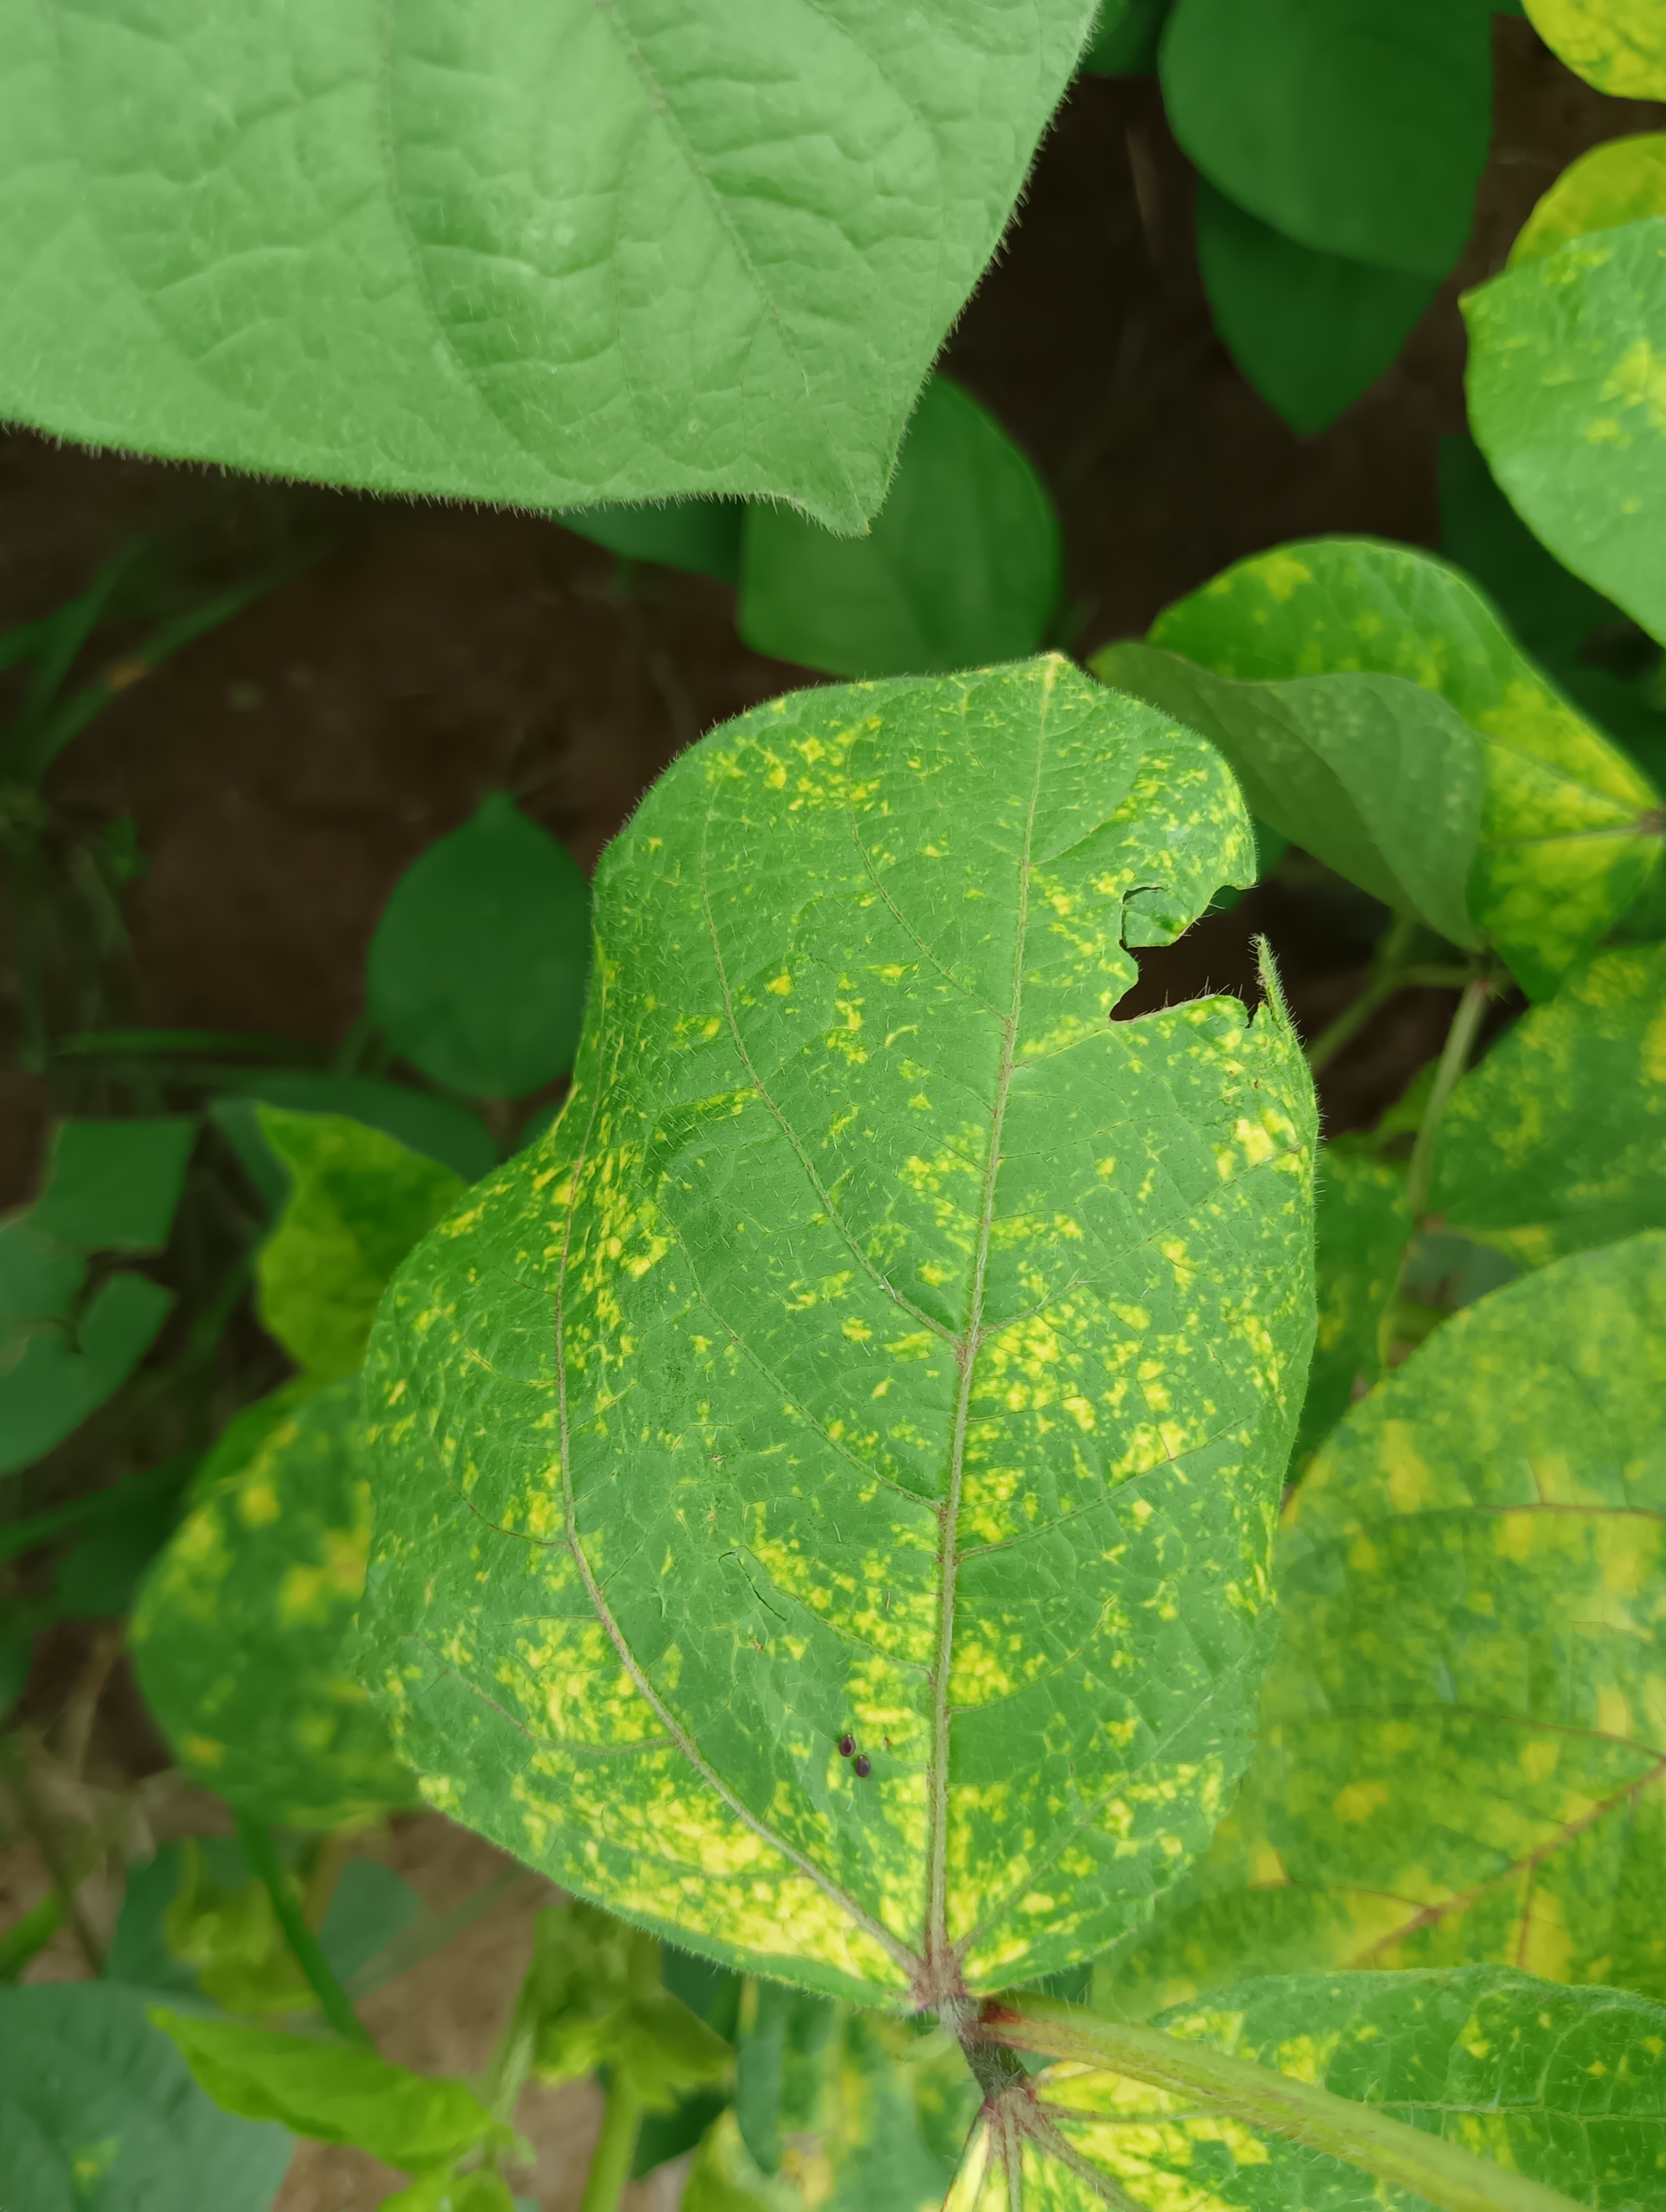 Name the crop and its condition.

mungbean, yellow mosaic
